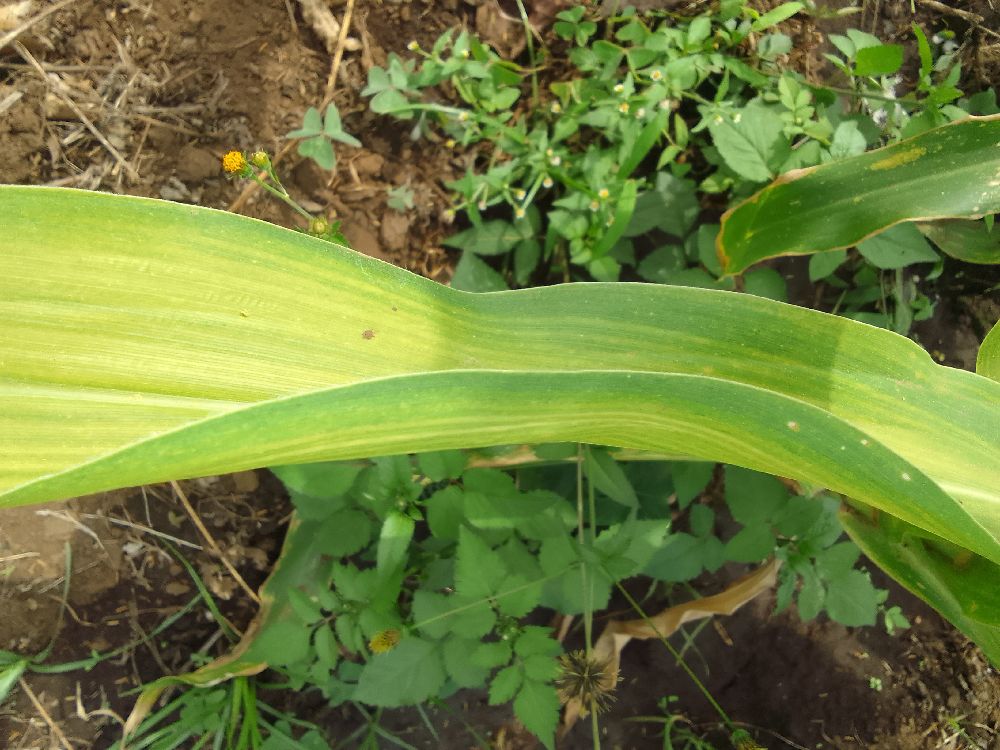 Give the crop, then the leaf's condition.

maize, maize lethal necrosis
